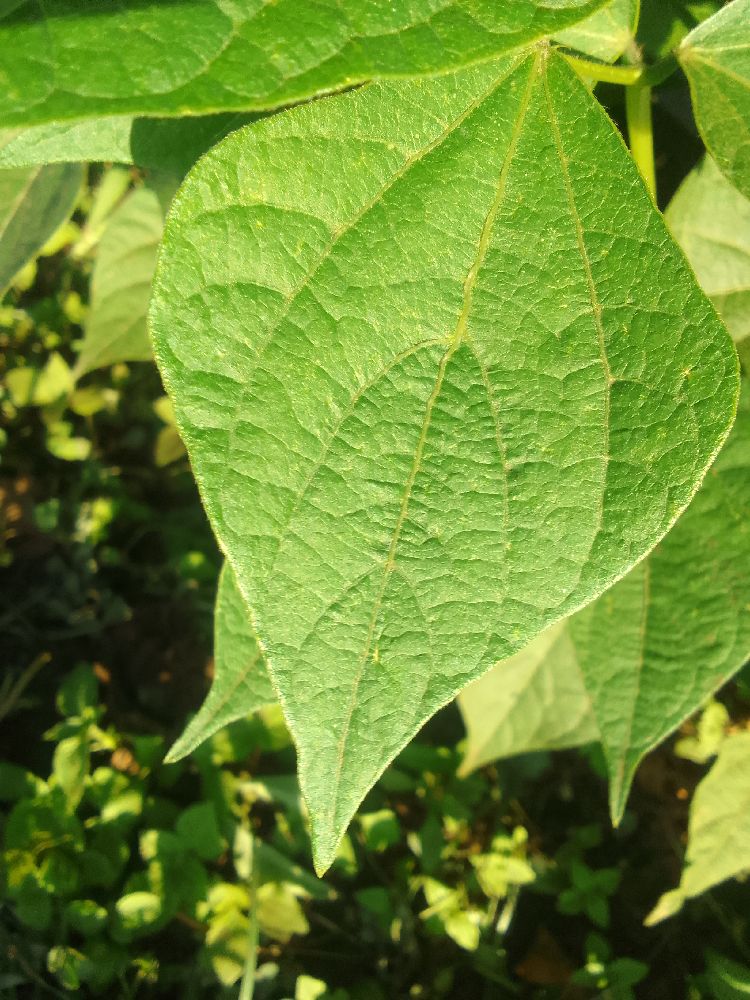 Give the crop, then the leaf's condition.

common bean, healthy
